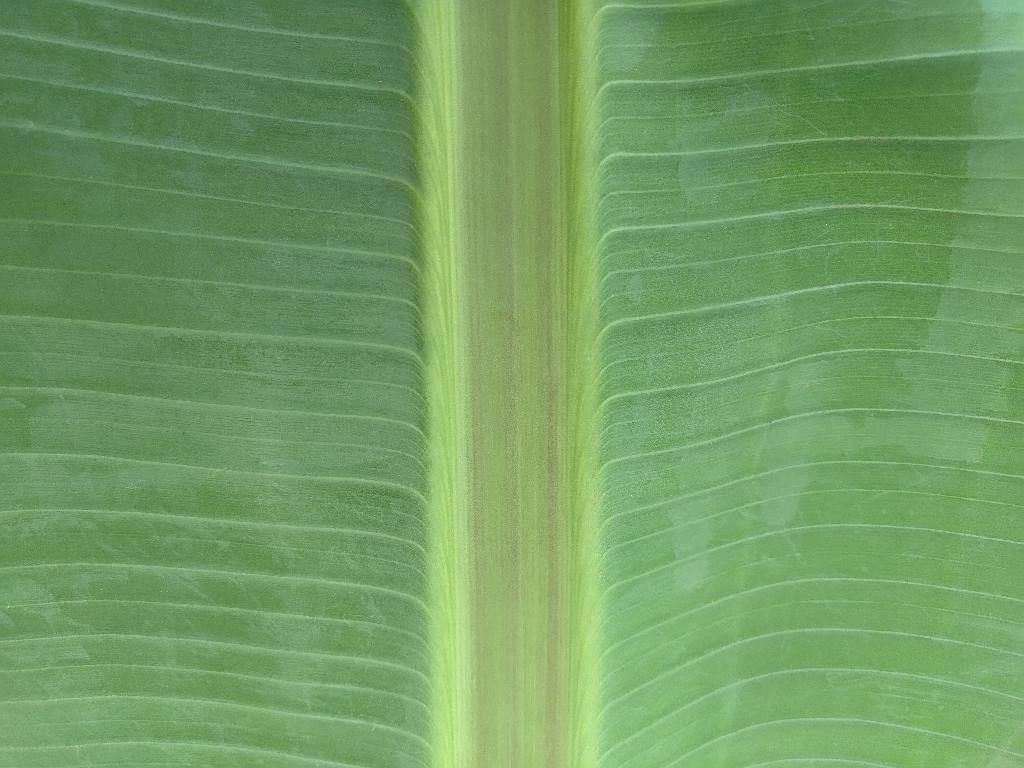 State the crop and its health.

banana, healthy
